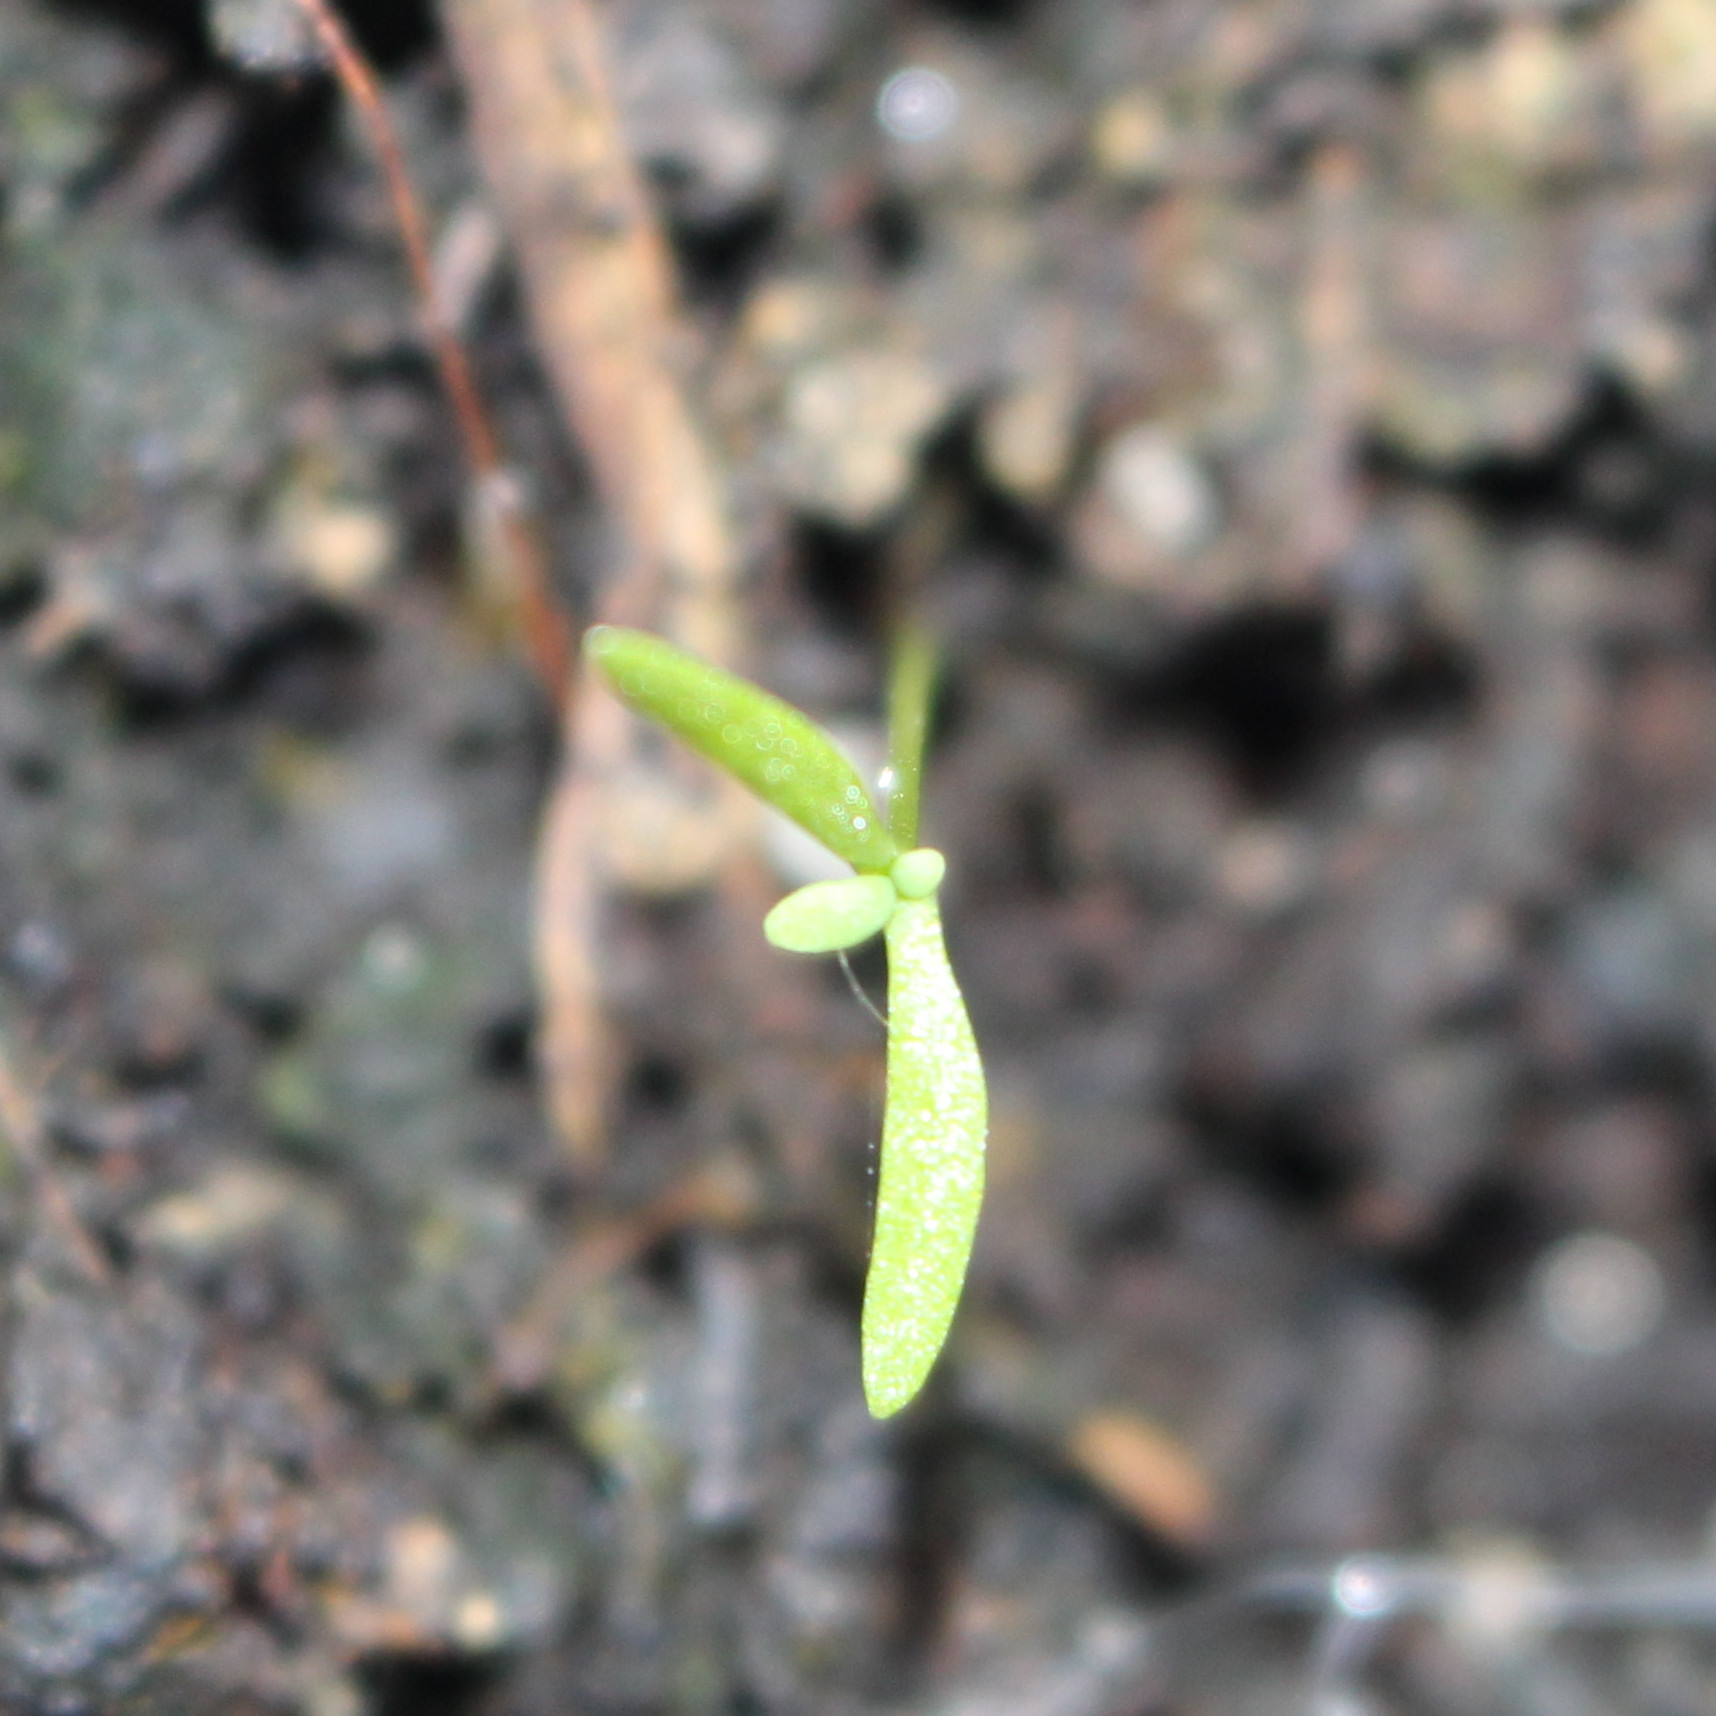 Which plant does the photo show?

Papaver rhoeas
